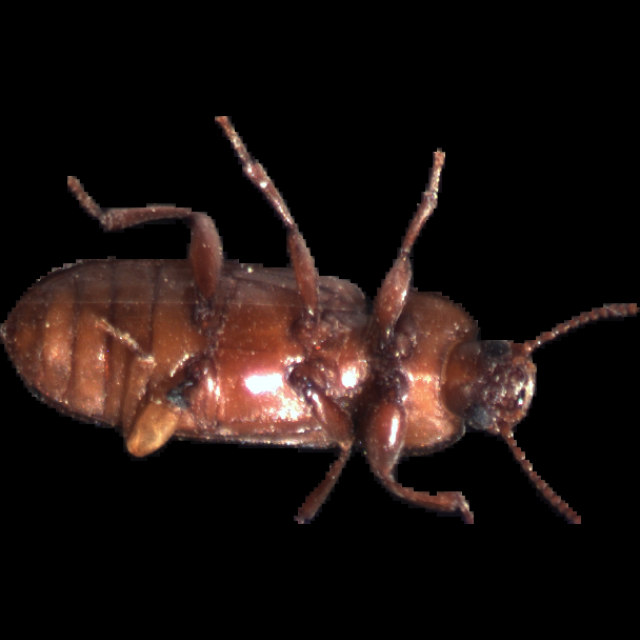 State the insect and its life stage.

mealworm beetle
